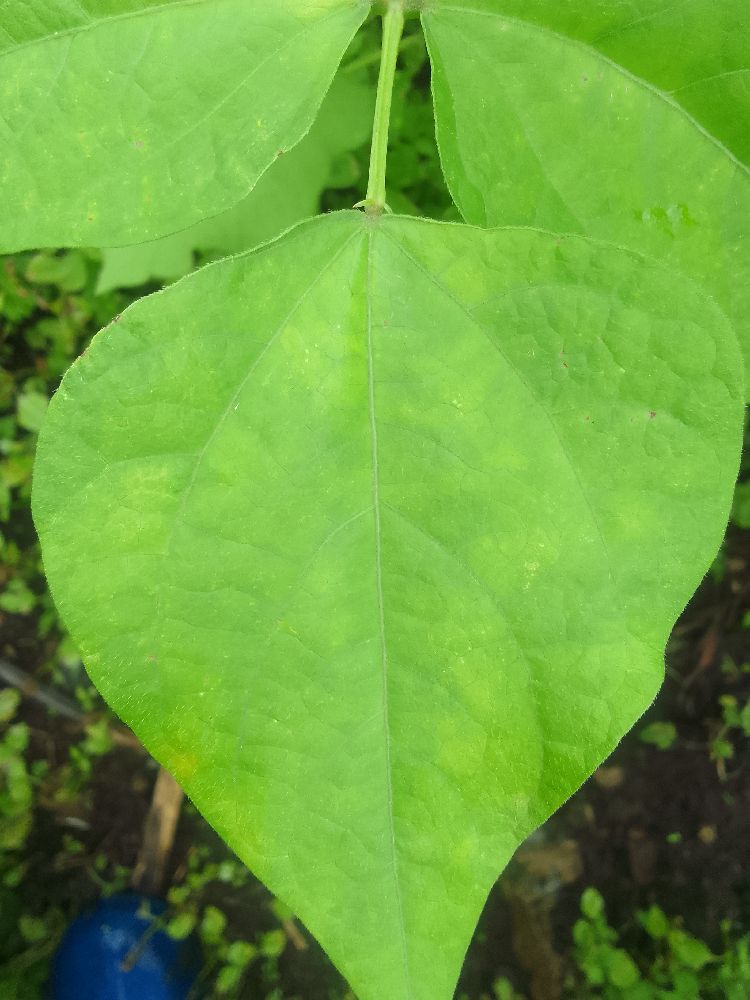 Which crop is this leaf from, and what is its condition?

common bean, healthy
